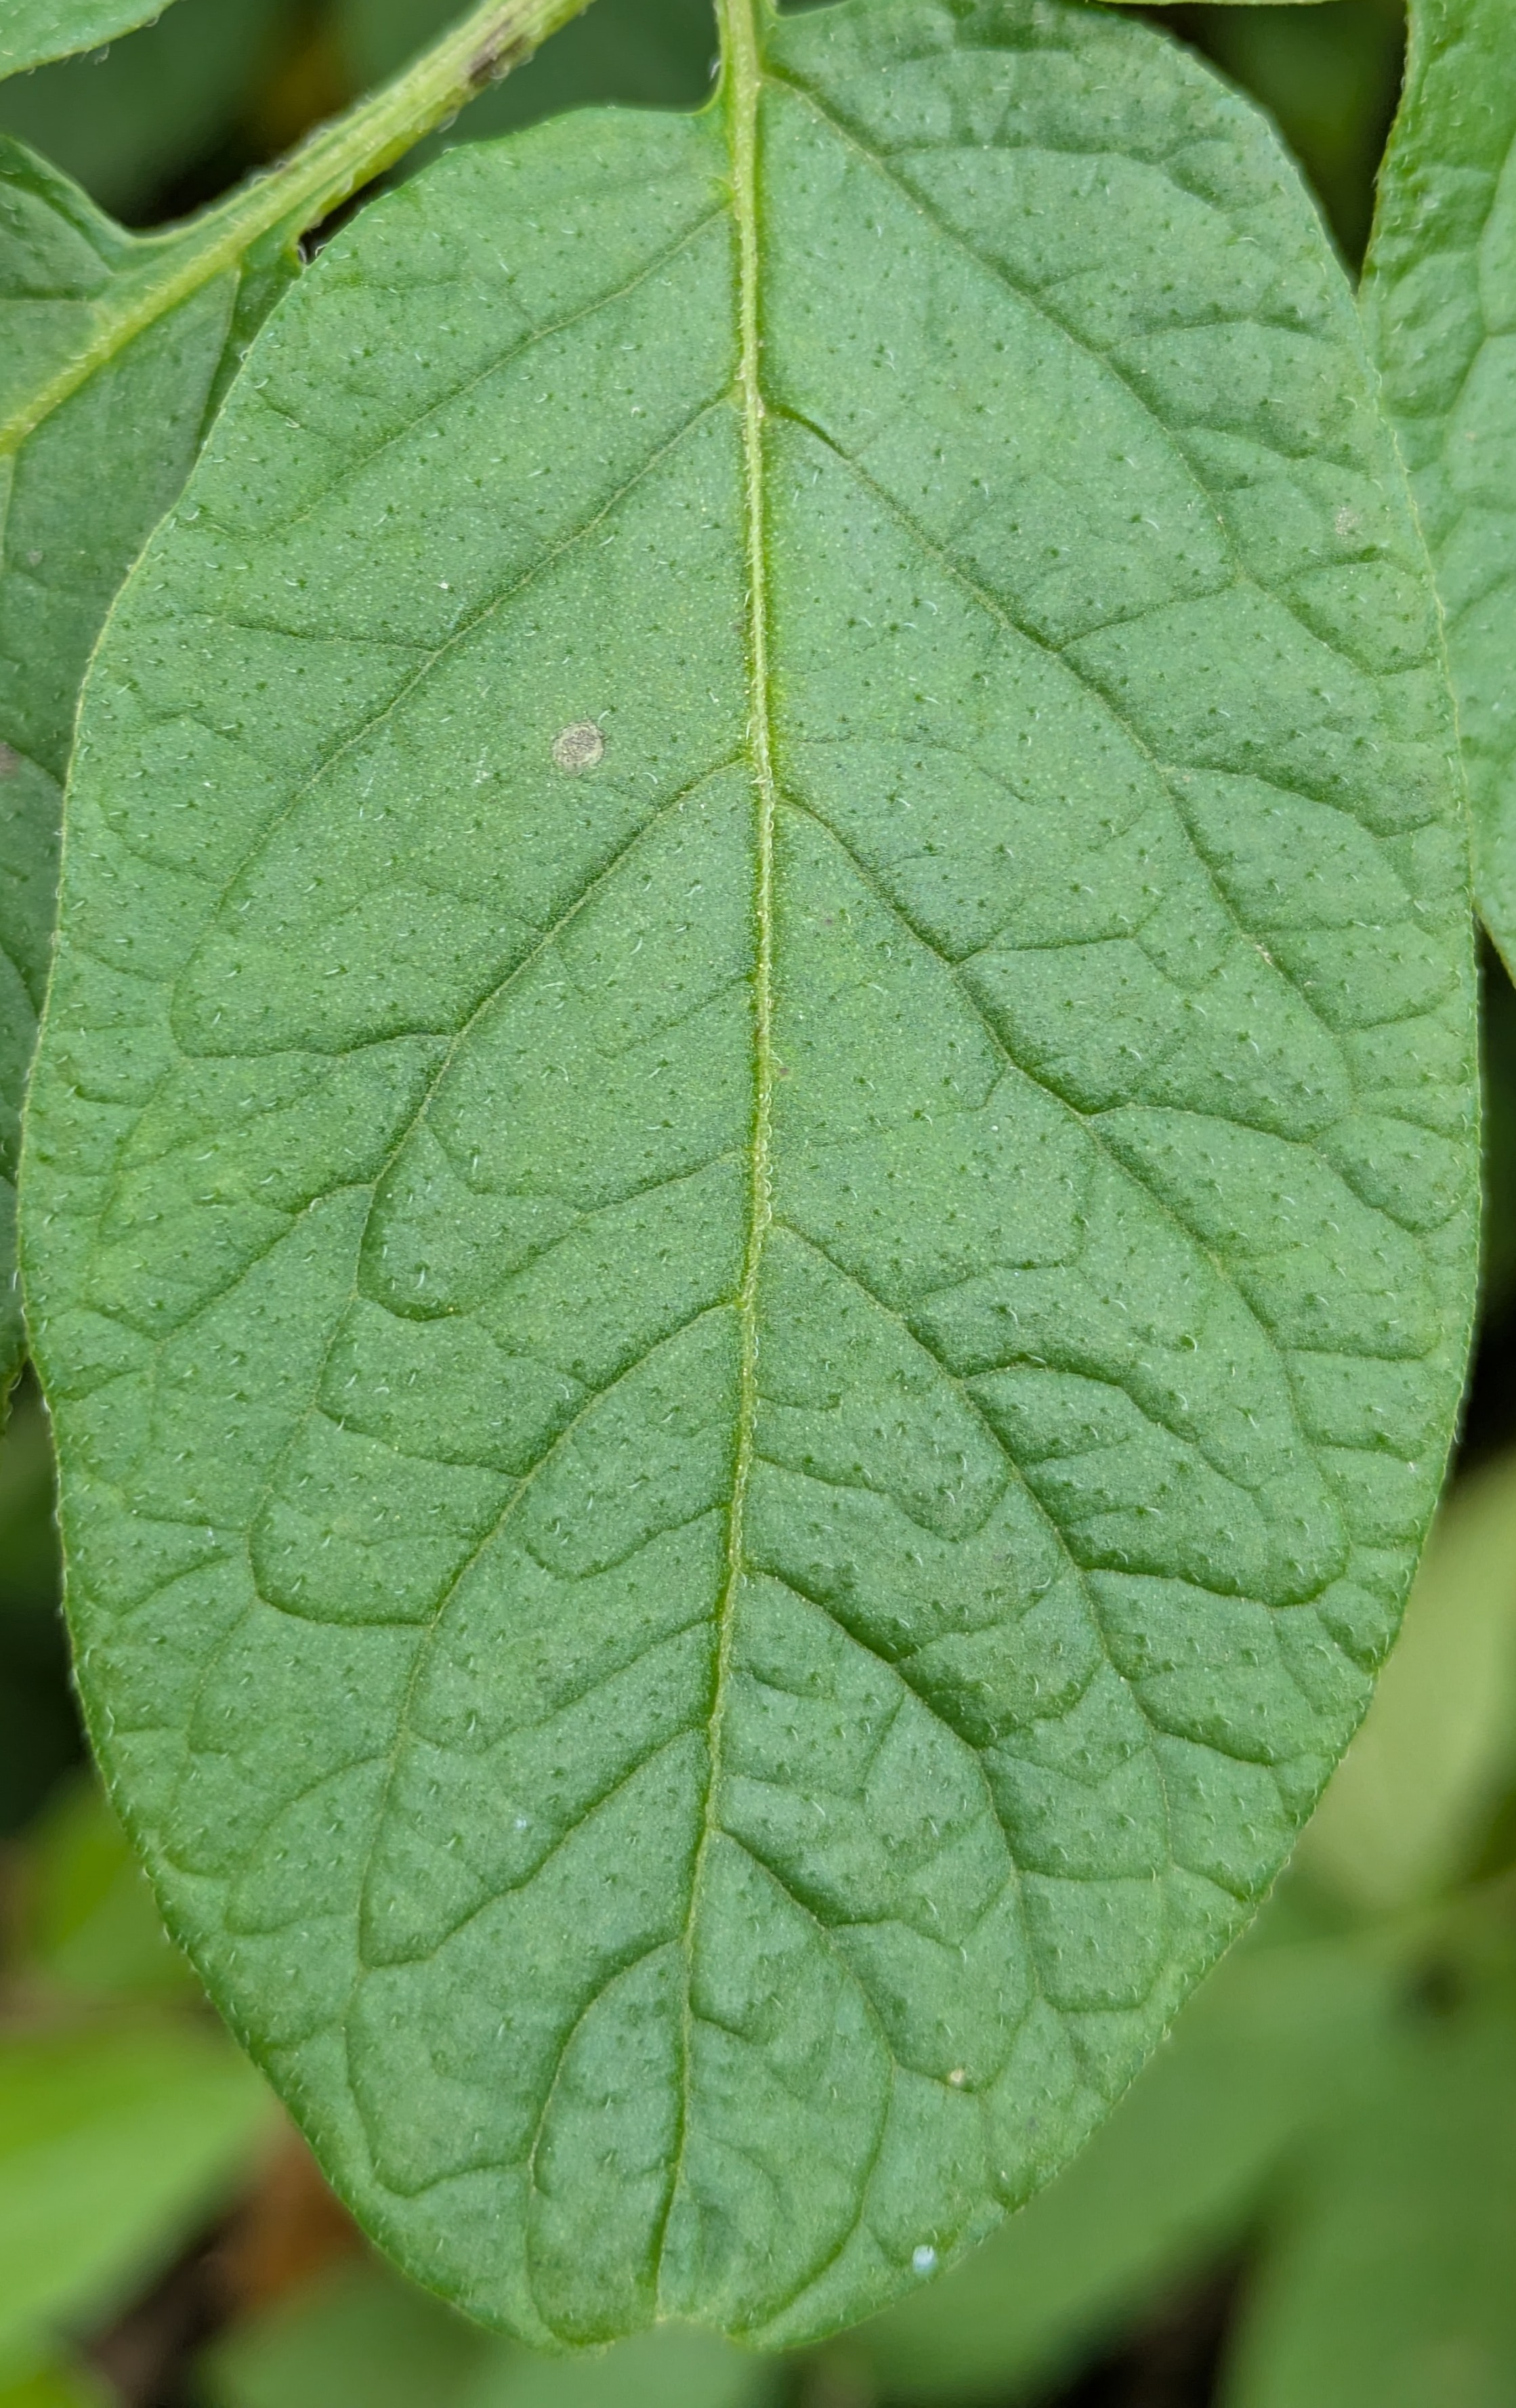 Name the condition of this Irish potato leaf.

healthy
